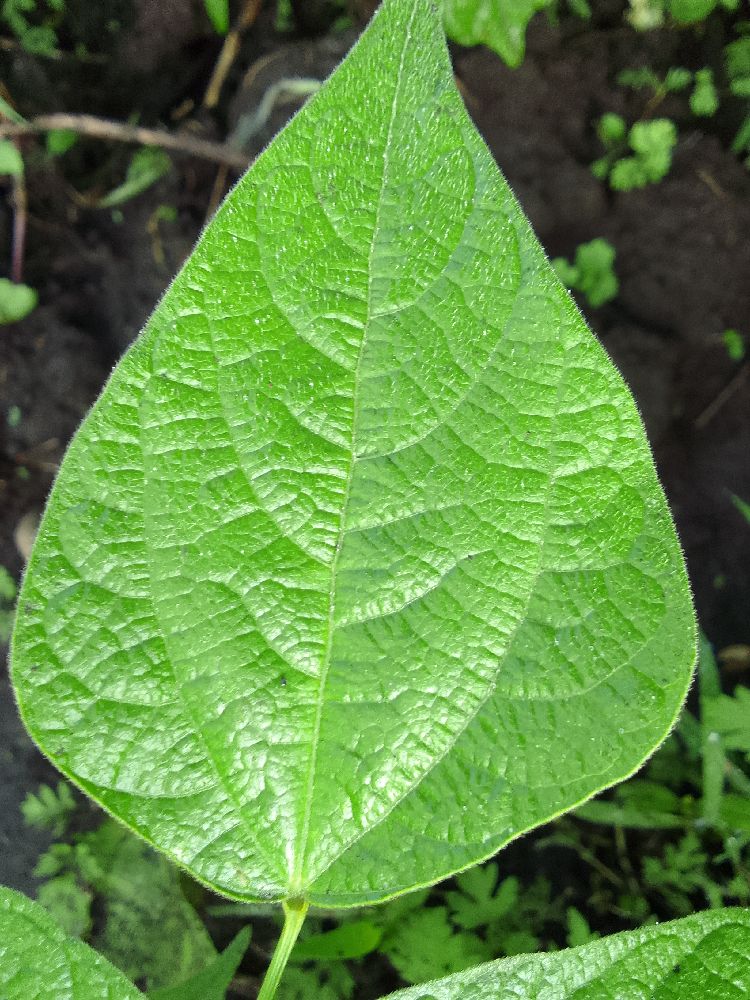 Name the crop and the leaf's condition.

common bean, healthy
